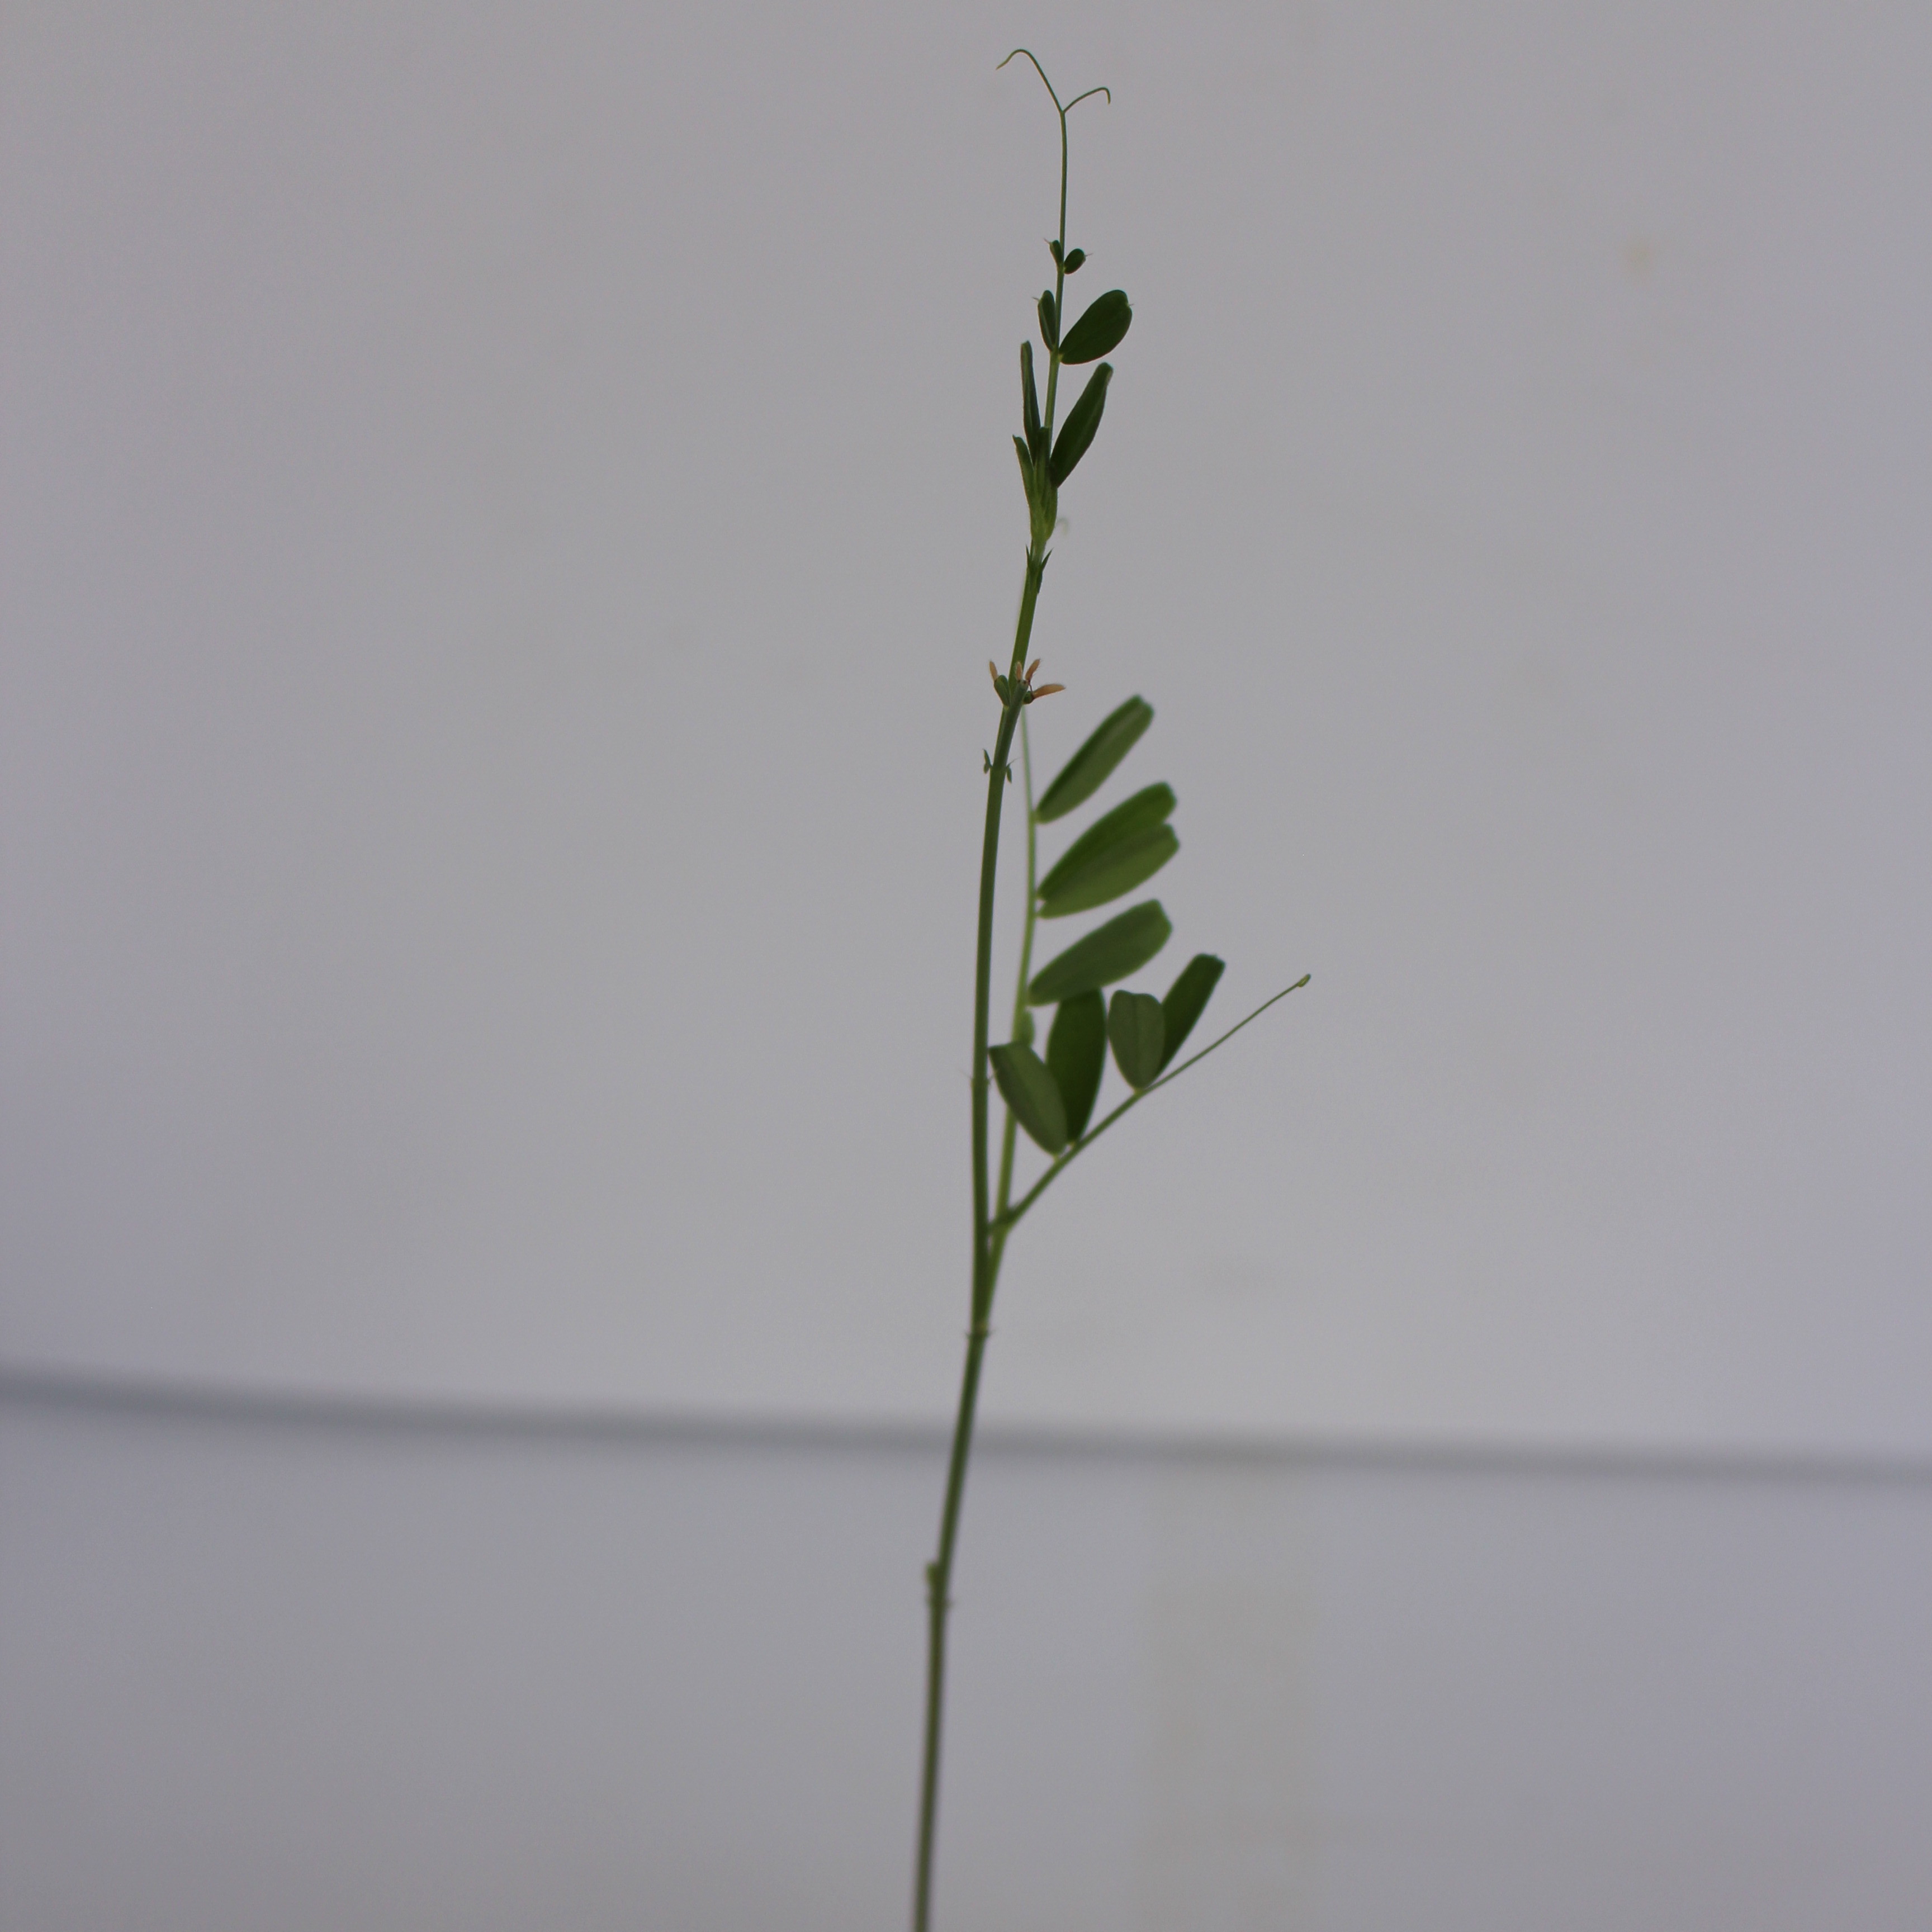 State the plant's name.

Vicia sativa
